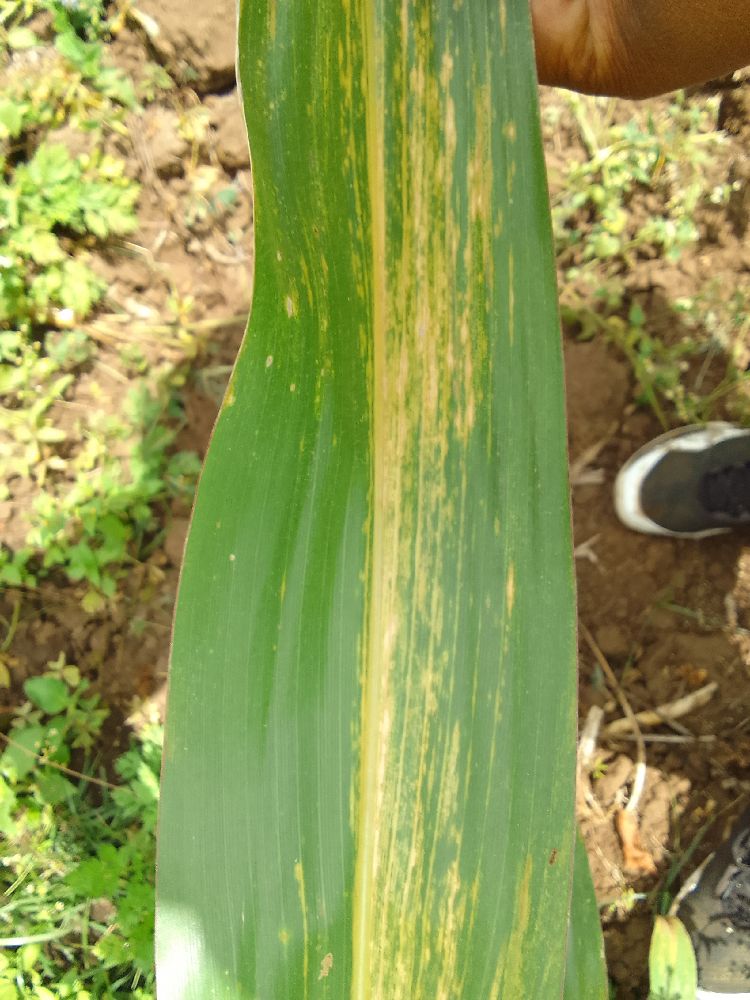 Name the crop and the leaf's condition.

maize, maize lethal necrosis
